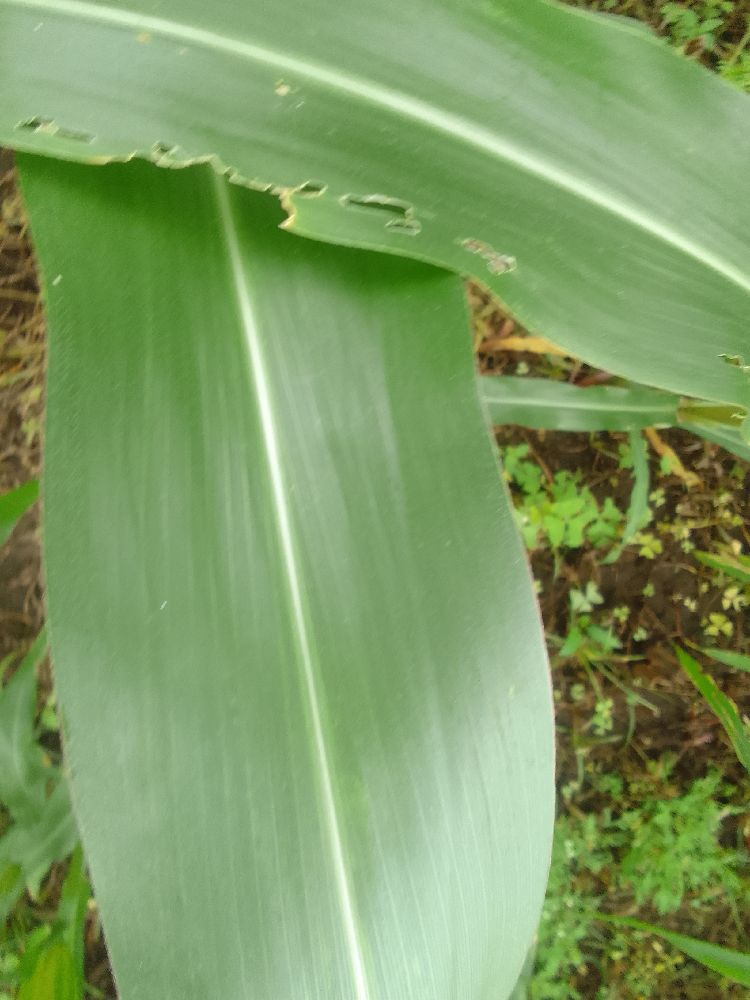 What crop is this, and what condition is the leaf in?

maize, healthy
